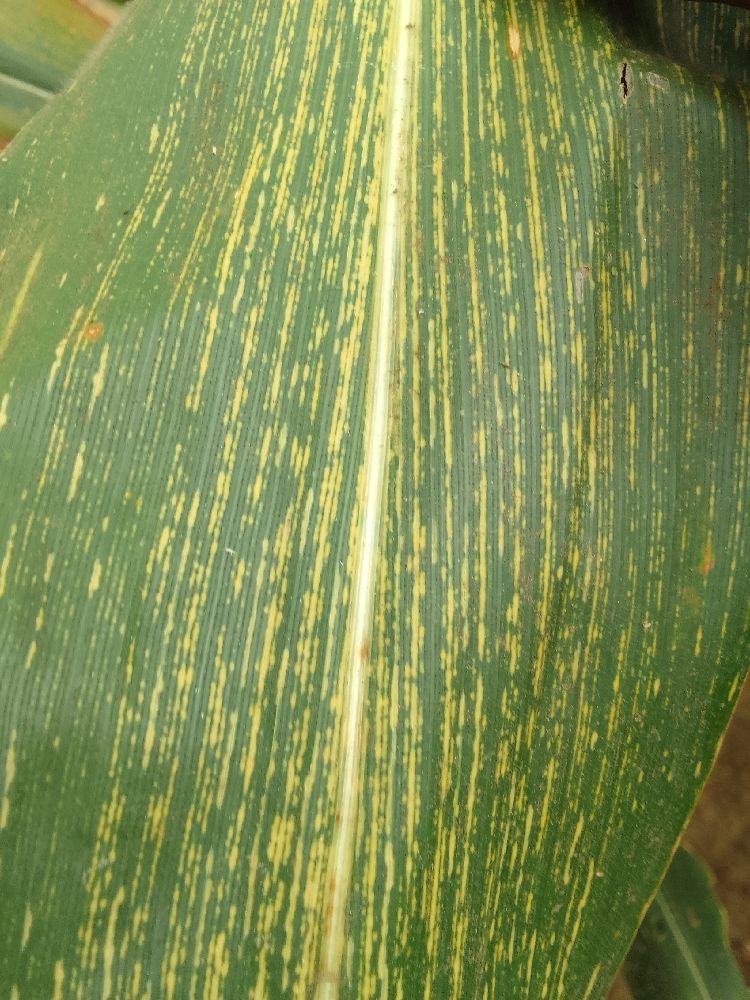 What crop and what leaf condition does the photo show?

maize, maize streak virus
